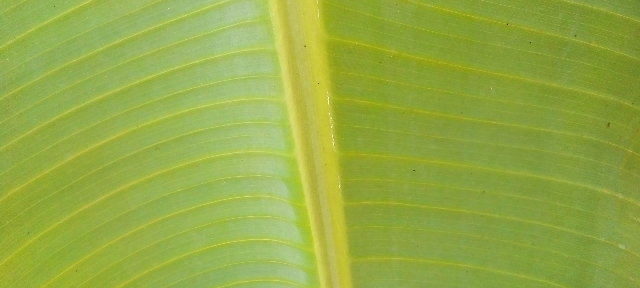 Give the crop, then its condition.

banana, healthy
